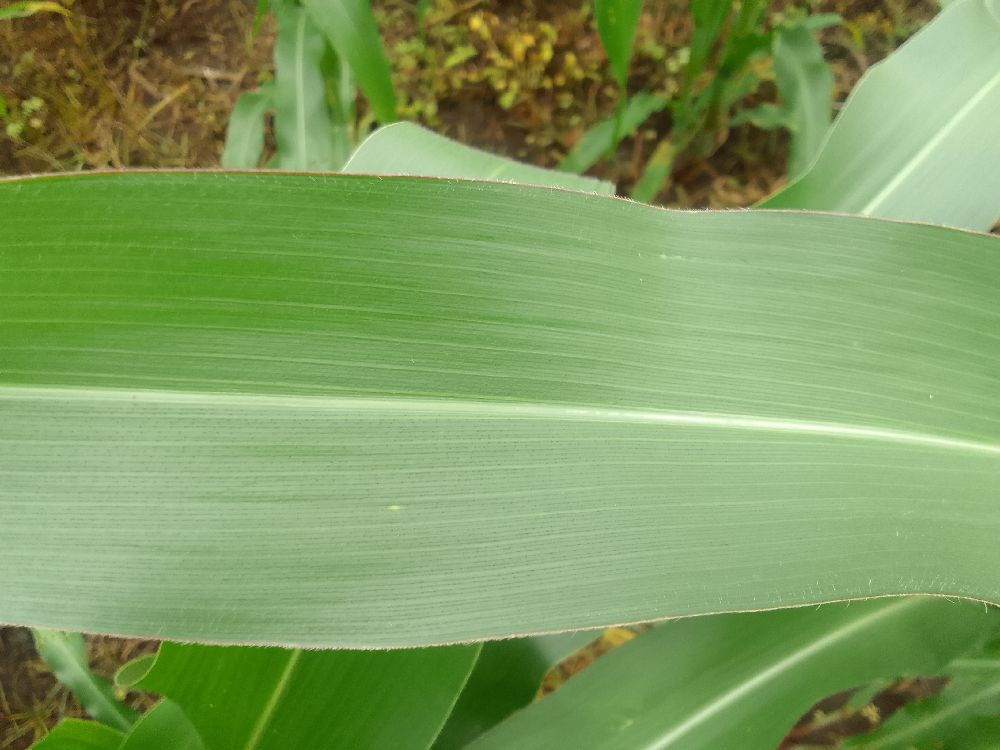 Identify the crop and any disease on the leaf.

maize, healthy
